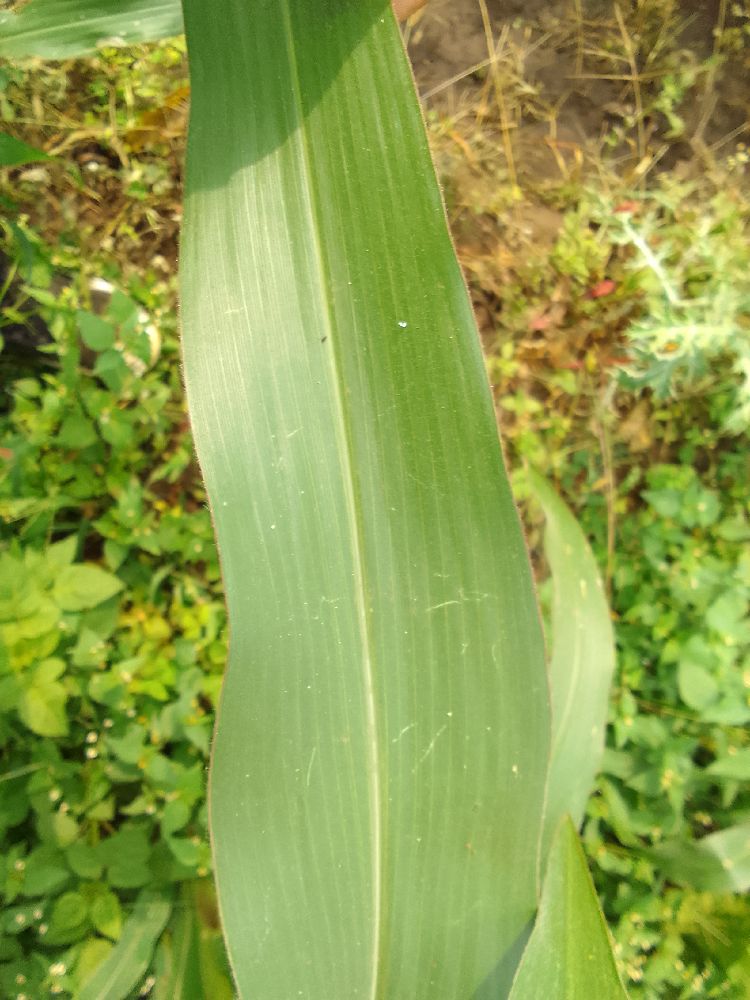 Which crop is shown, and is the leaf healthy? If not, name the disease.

maize, healthy
